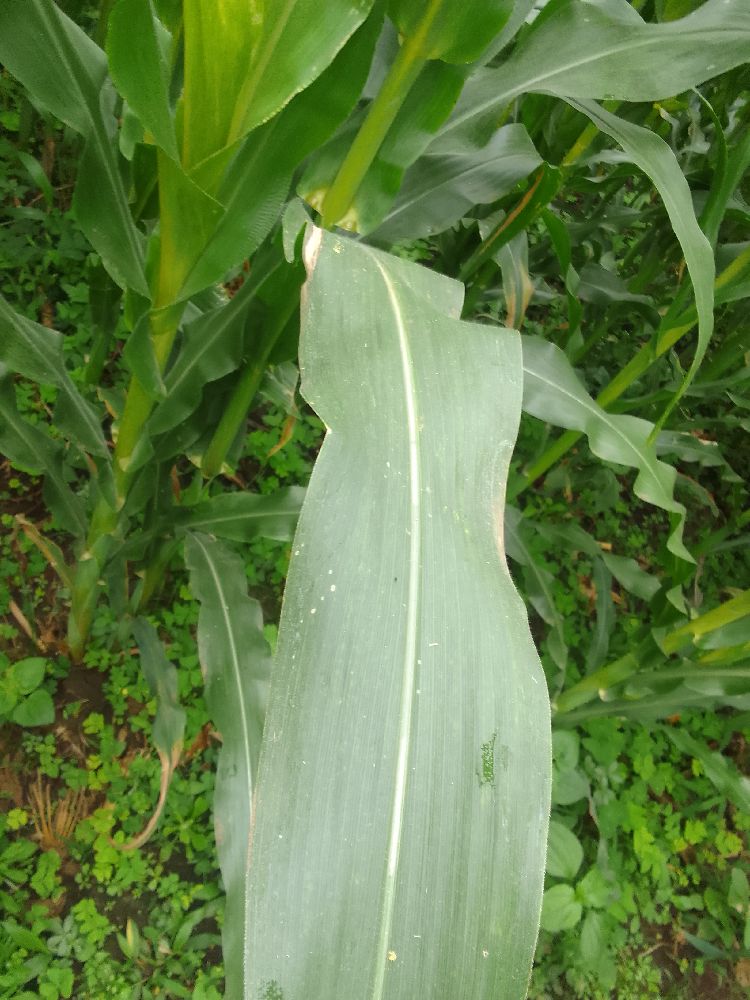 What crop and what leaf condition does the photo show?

maize, healthy
